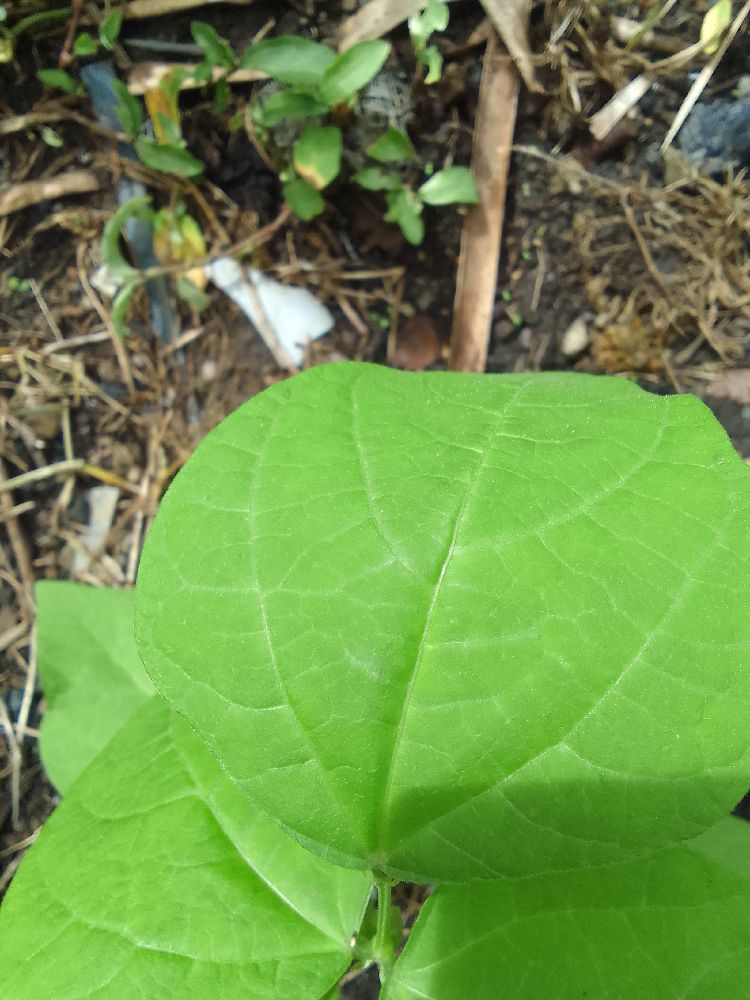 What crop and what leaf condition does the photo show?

common bean, healthy
